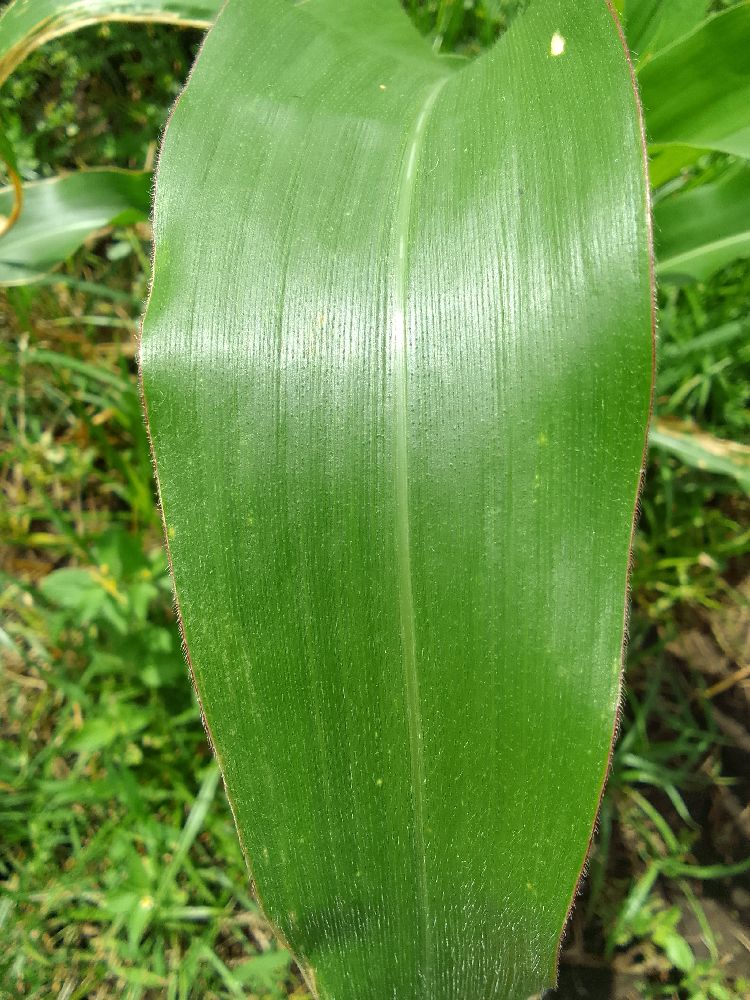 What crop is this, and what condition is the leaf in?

maize, healthy
